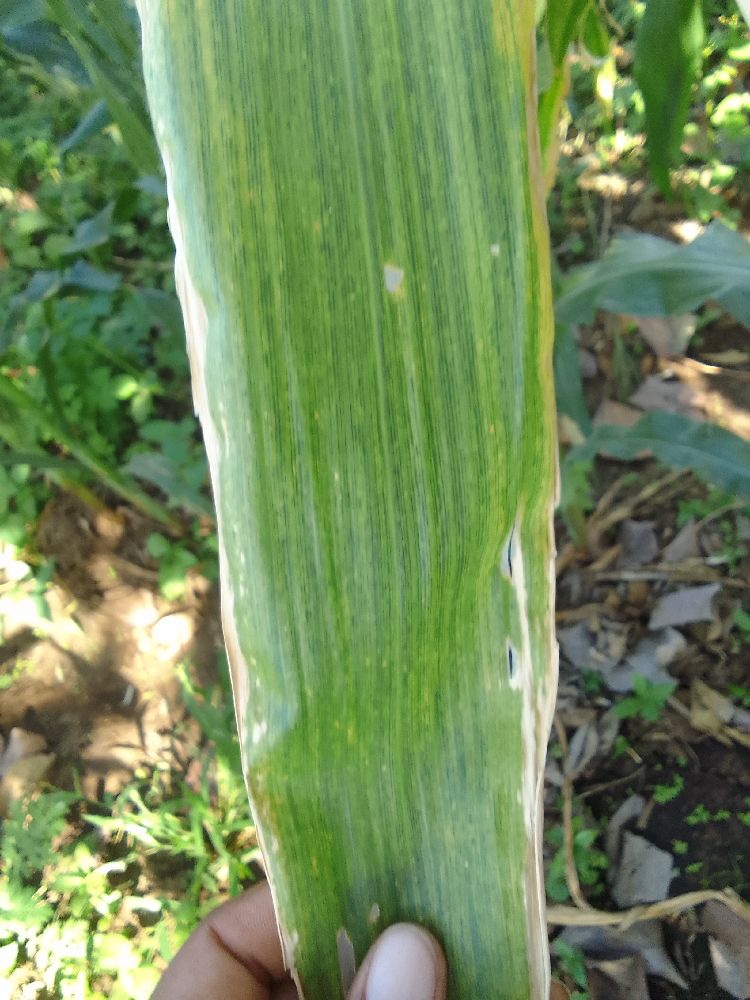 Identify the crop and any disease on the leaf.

maize, maize lethal necrosis
